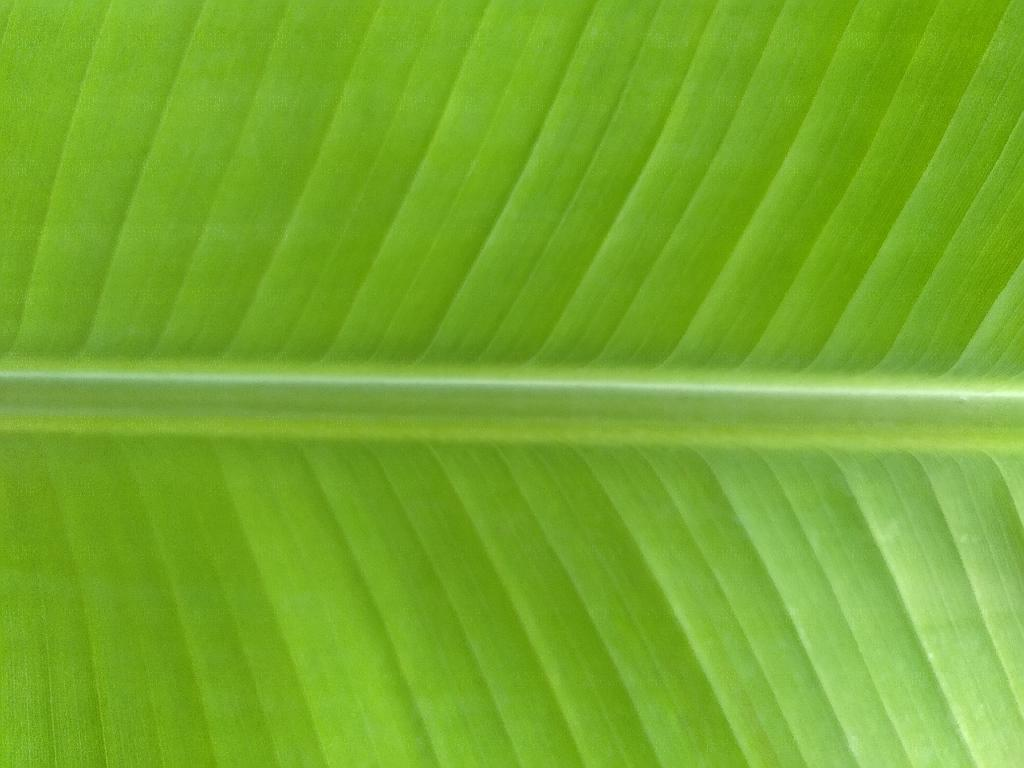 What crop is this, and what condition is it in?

banana, healthy
